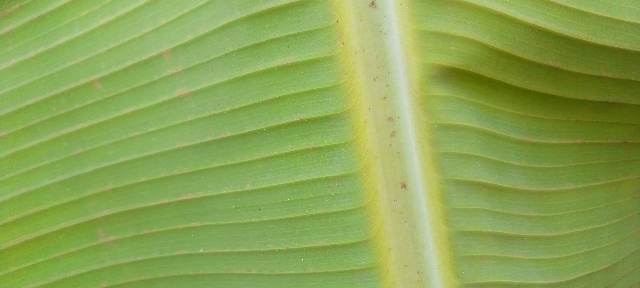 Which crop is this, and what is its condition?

banana, healthy
